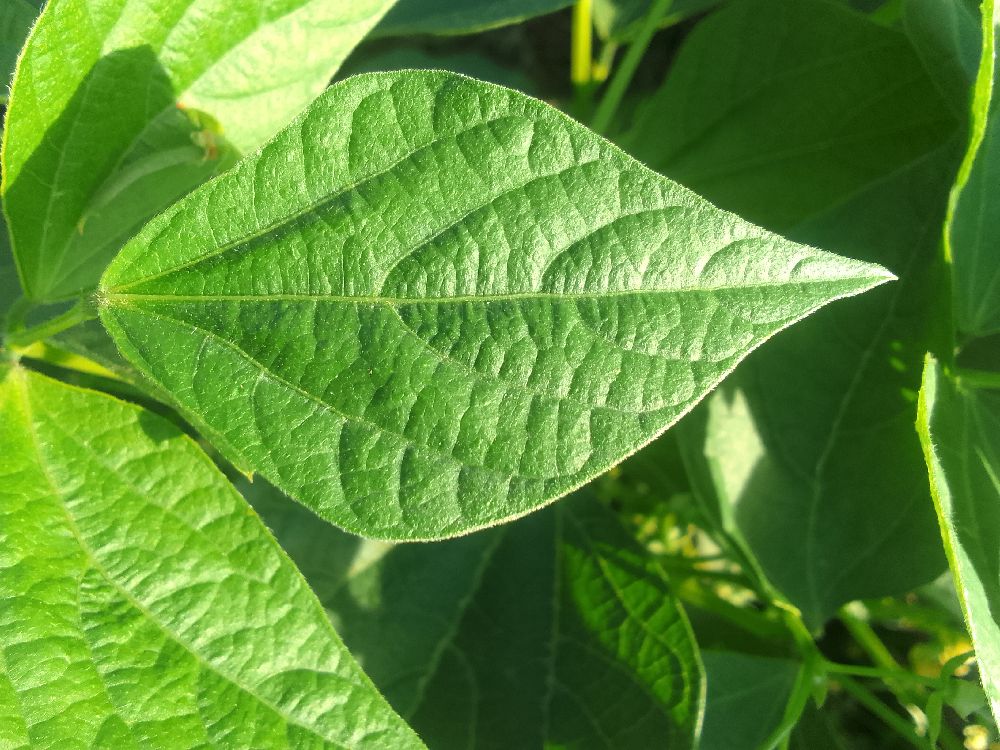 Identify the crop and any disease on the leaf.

common bean, healthy
